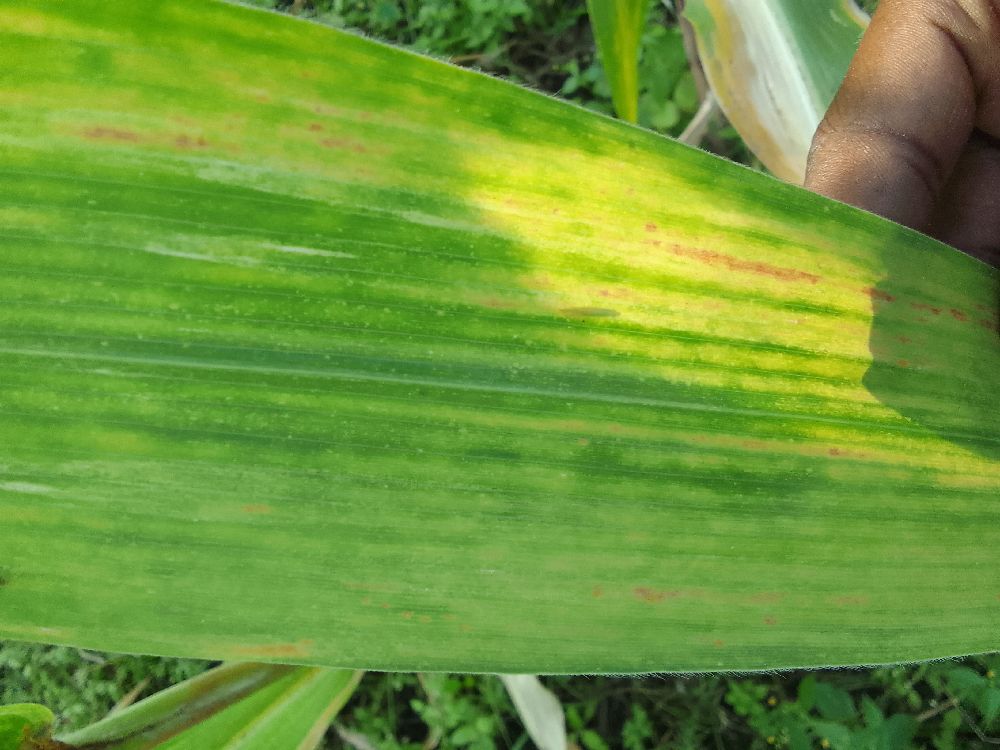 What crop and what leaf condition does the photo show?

maize, maize lethal necrosis
